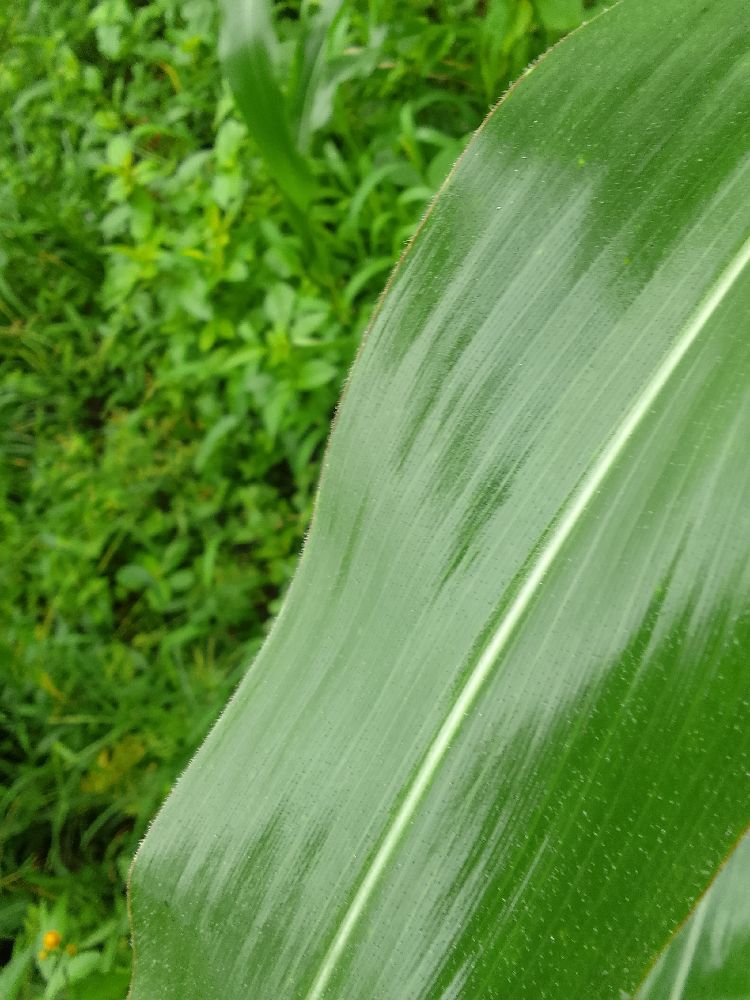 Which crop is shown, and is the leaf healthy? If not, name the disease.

maize, healthy
